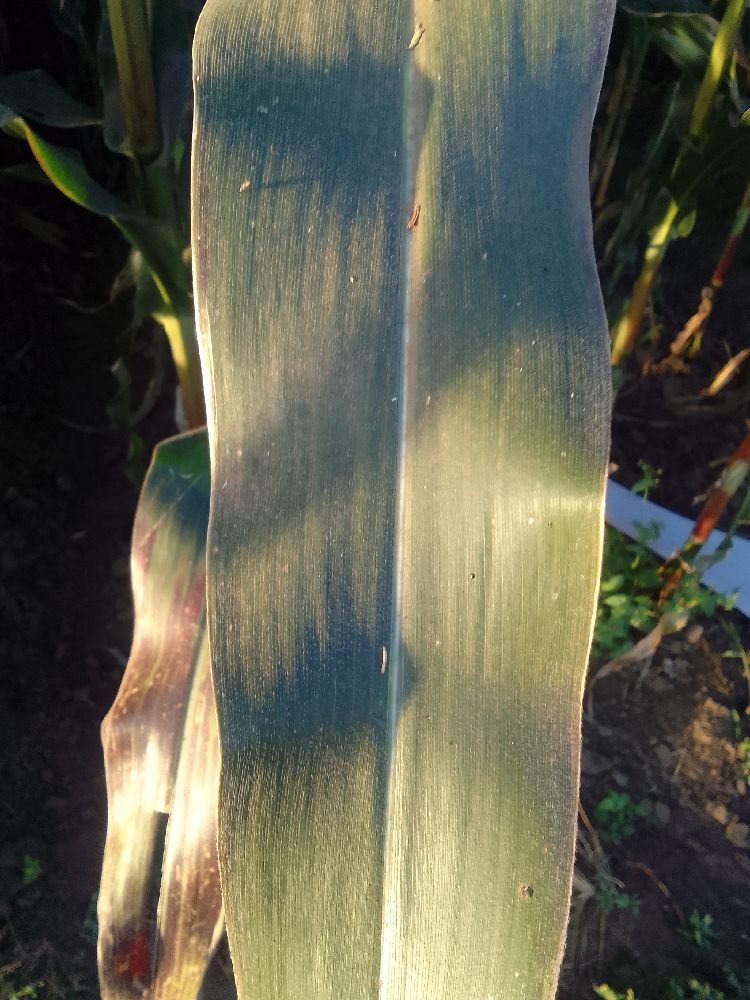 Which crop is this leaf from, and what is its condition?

maize, healthy
